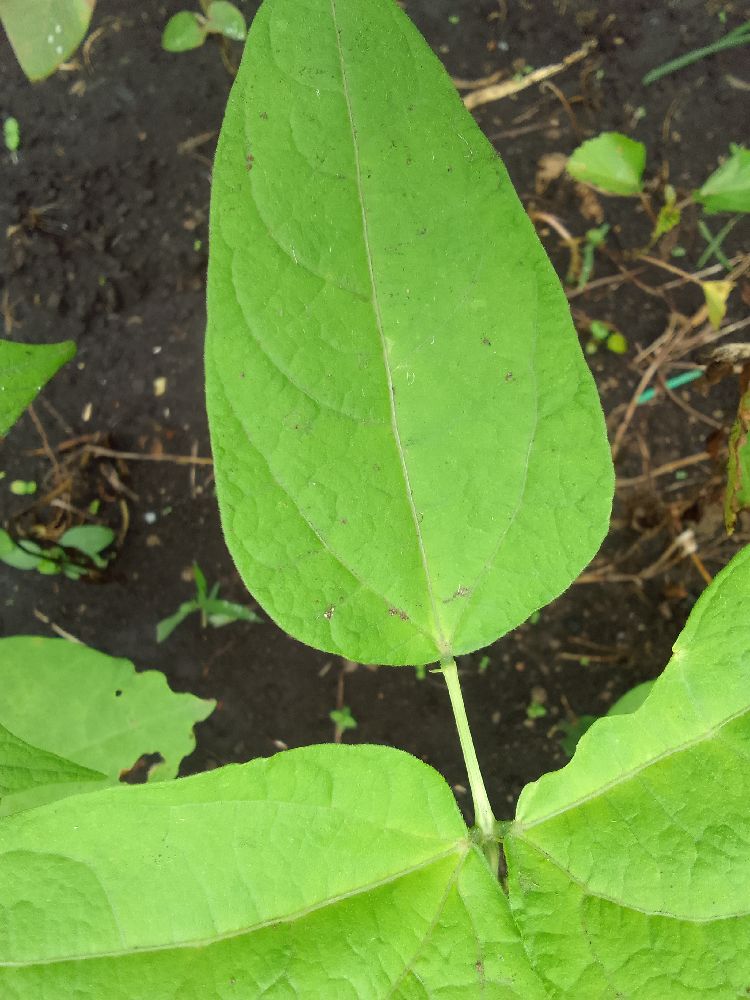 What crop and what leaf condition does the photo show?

common bean, healthy
